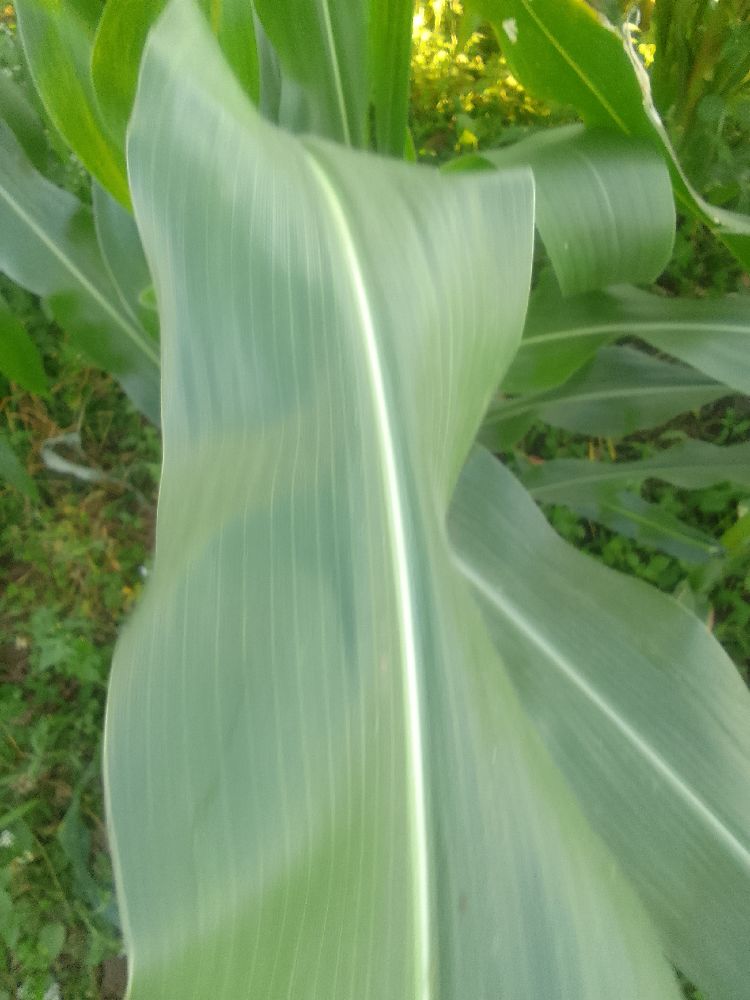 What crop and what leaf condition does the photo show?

maize, healthy
